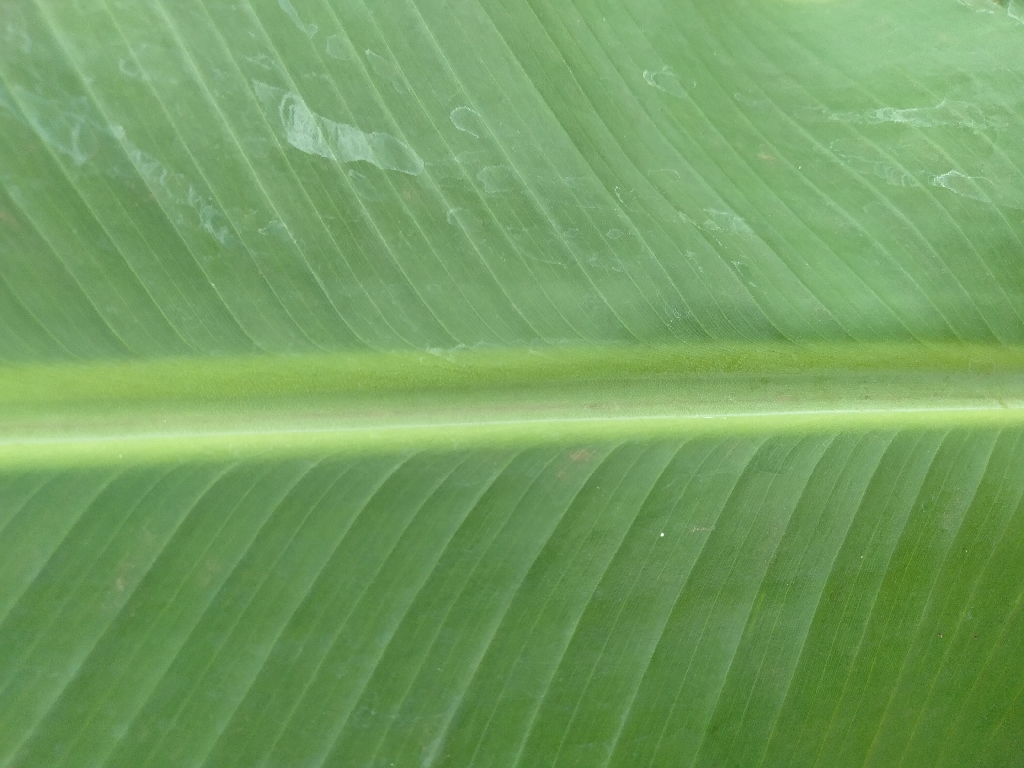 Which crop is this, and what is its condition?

banana, healthy
